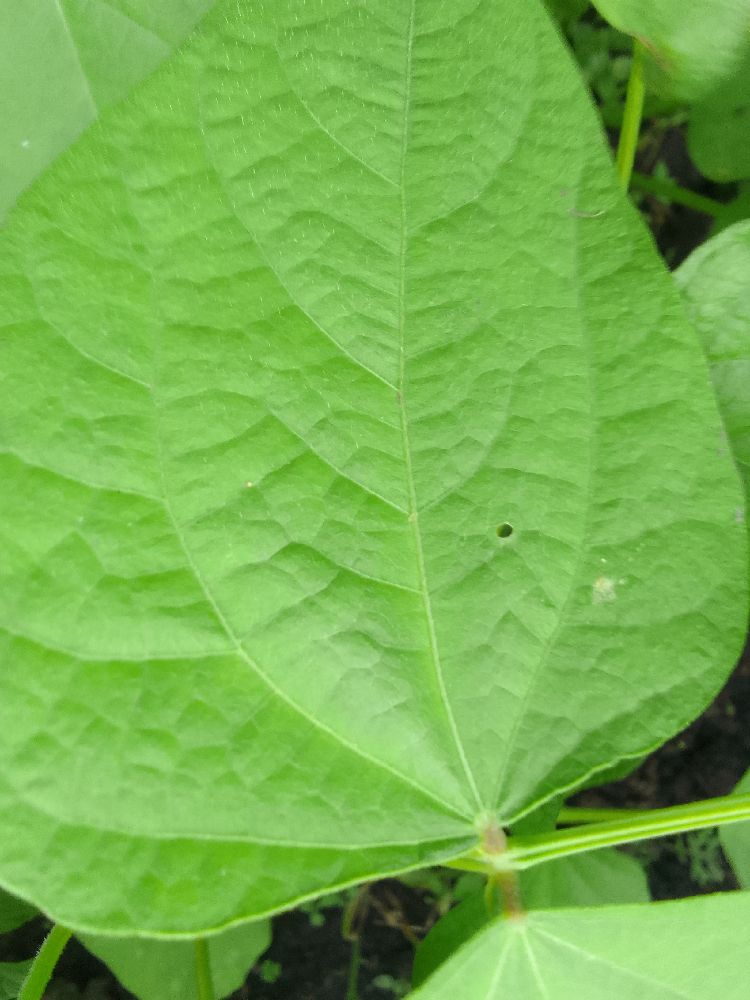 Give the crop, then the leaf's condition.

common bean, healthy
